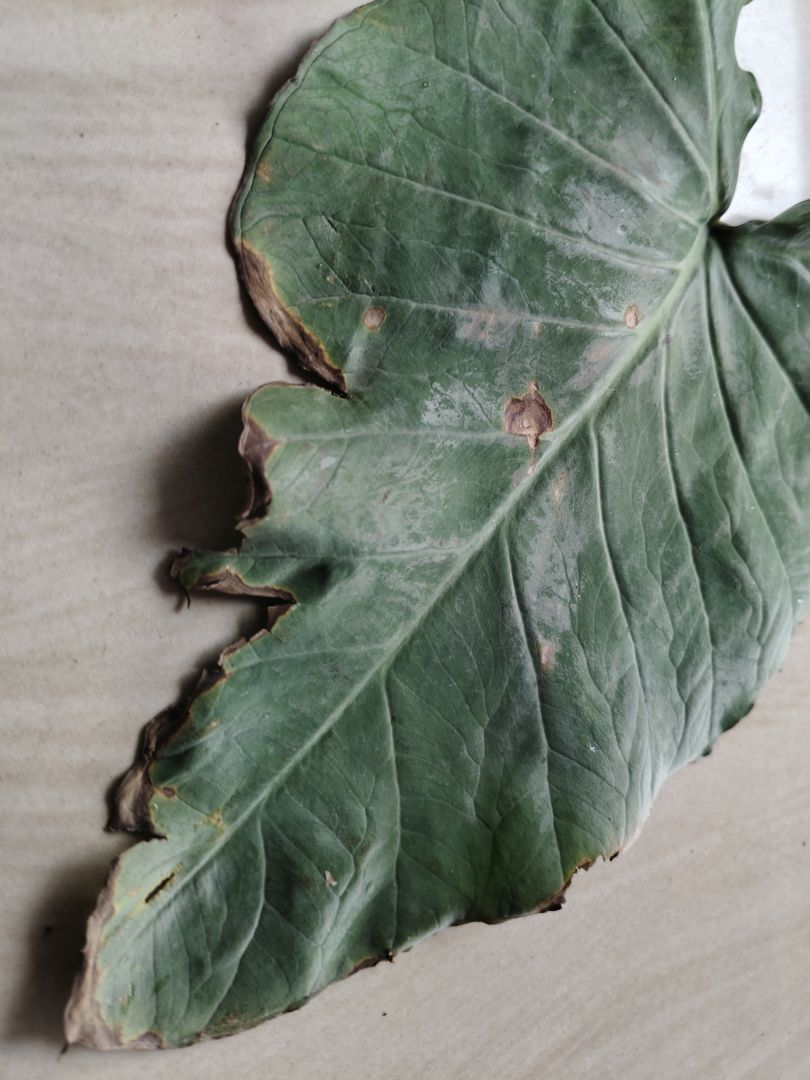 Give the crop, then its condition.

taro, leaf blight
